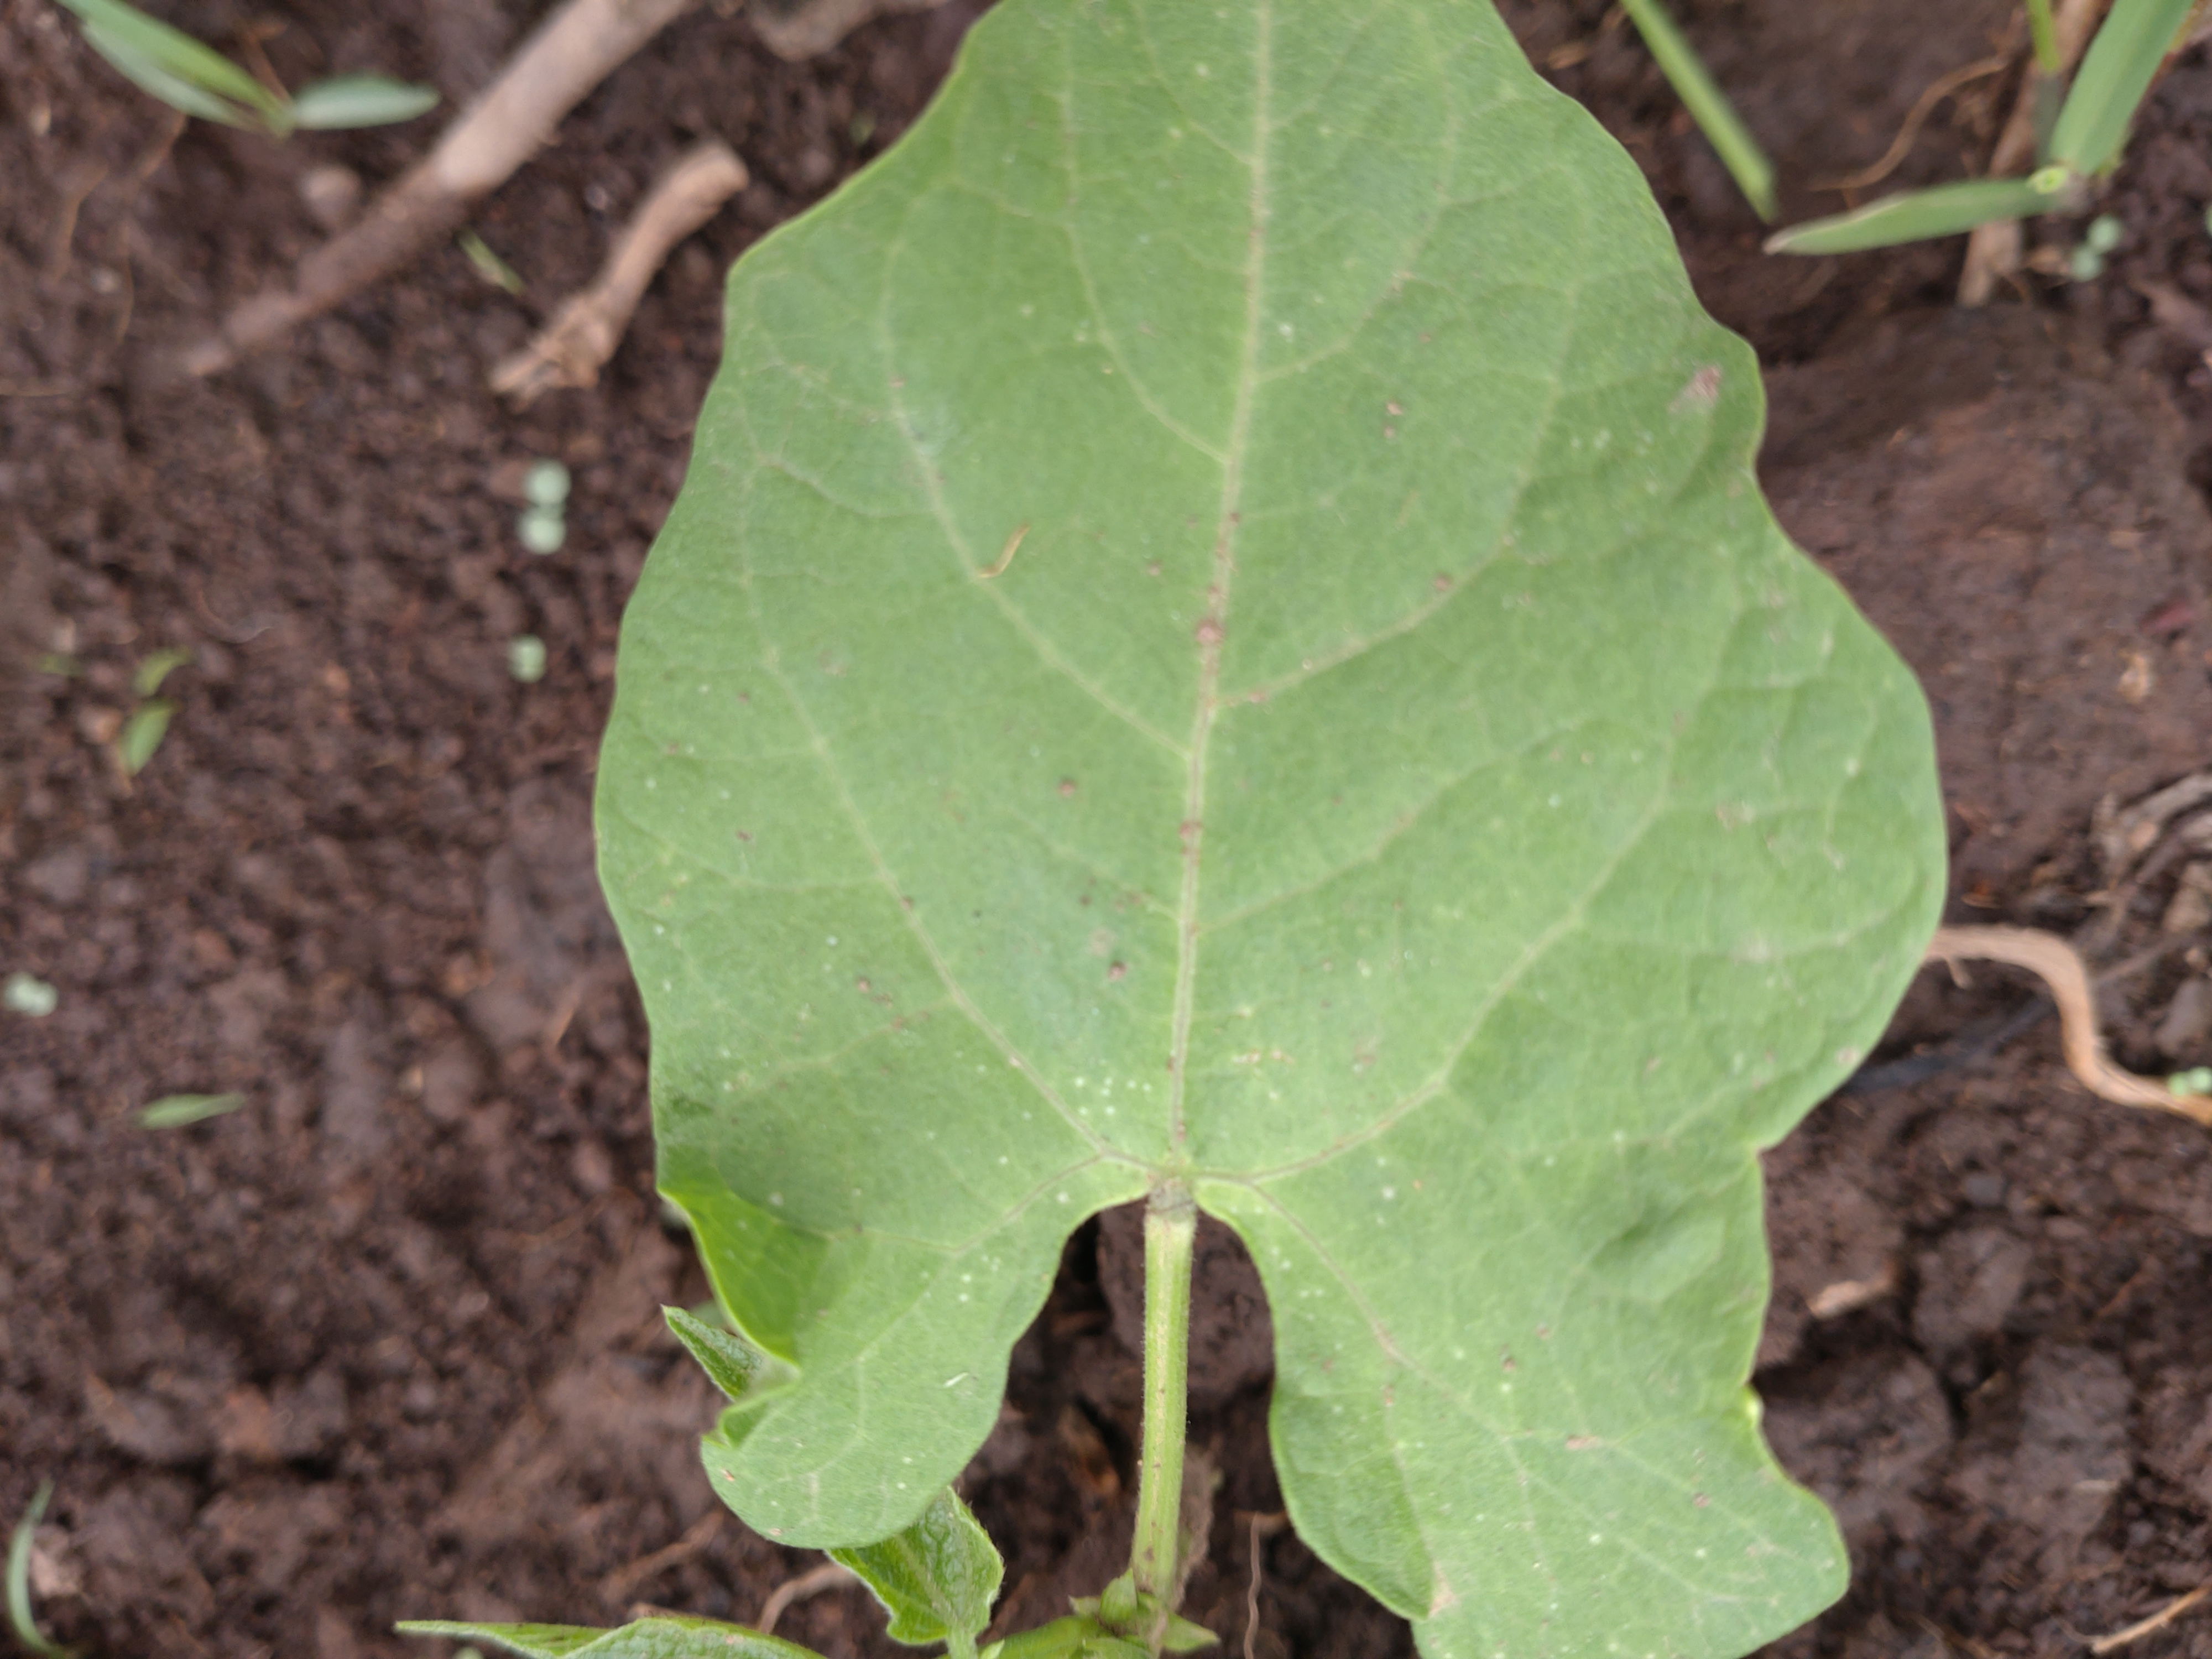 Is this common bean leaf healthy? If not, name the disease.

healthy
